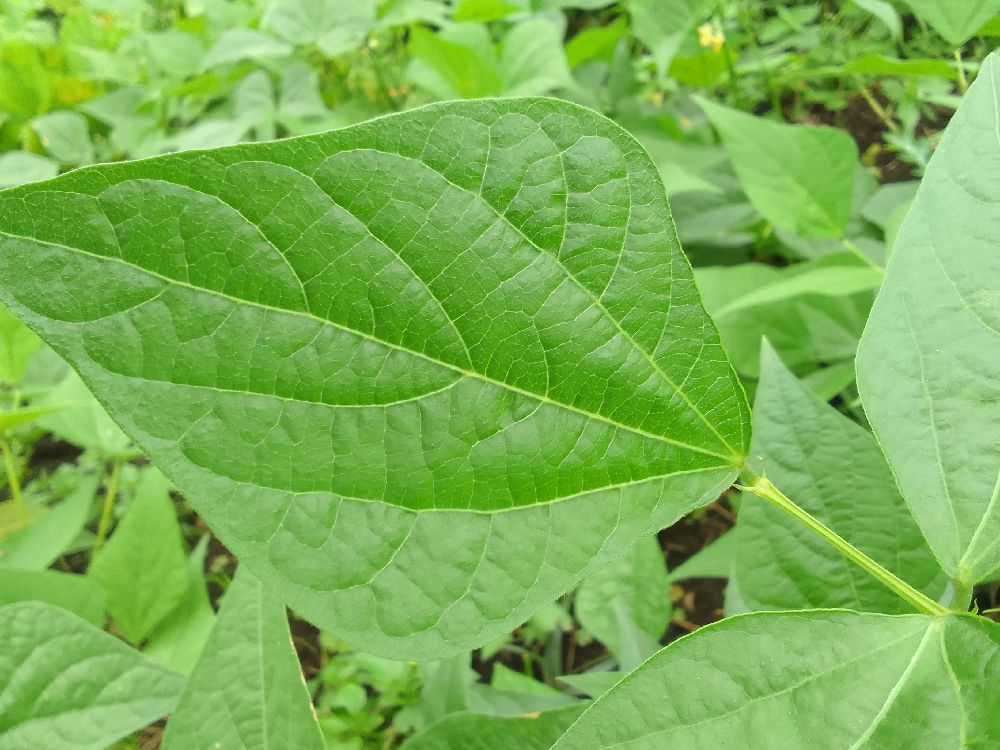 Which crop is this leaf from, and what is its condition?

common bean, healthy
